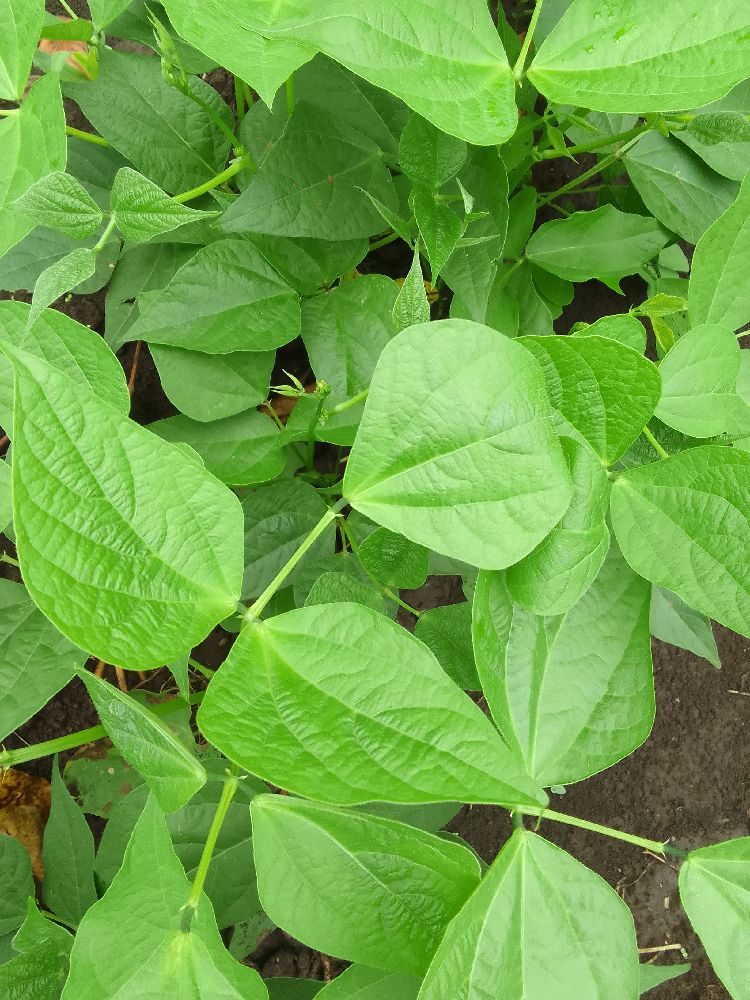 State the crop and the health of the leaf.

common bean, healthy
